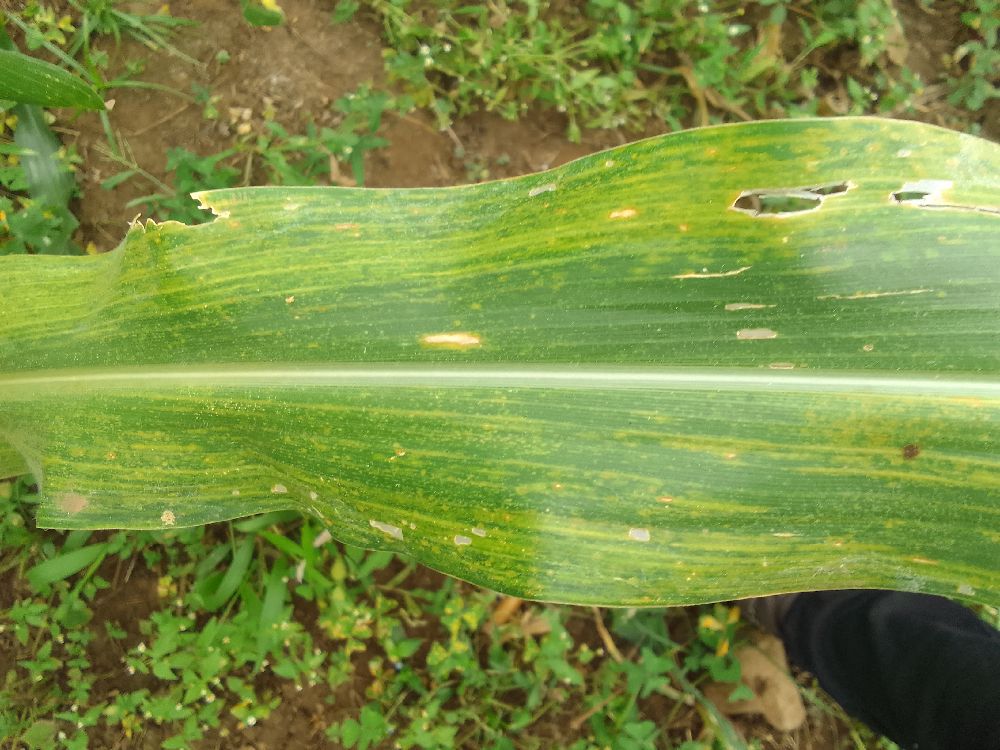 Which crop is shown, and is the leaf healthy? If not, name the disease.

maize, maize lethal necrosis
